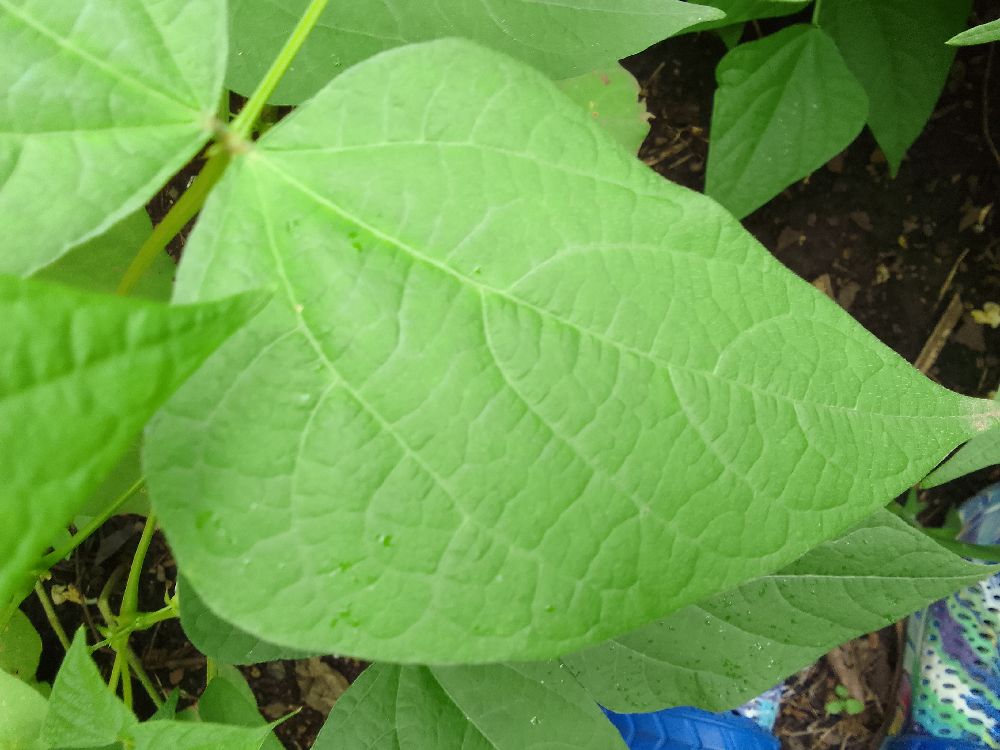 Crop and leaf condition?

common bean, healthy
